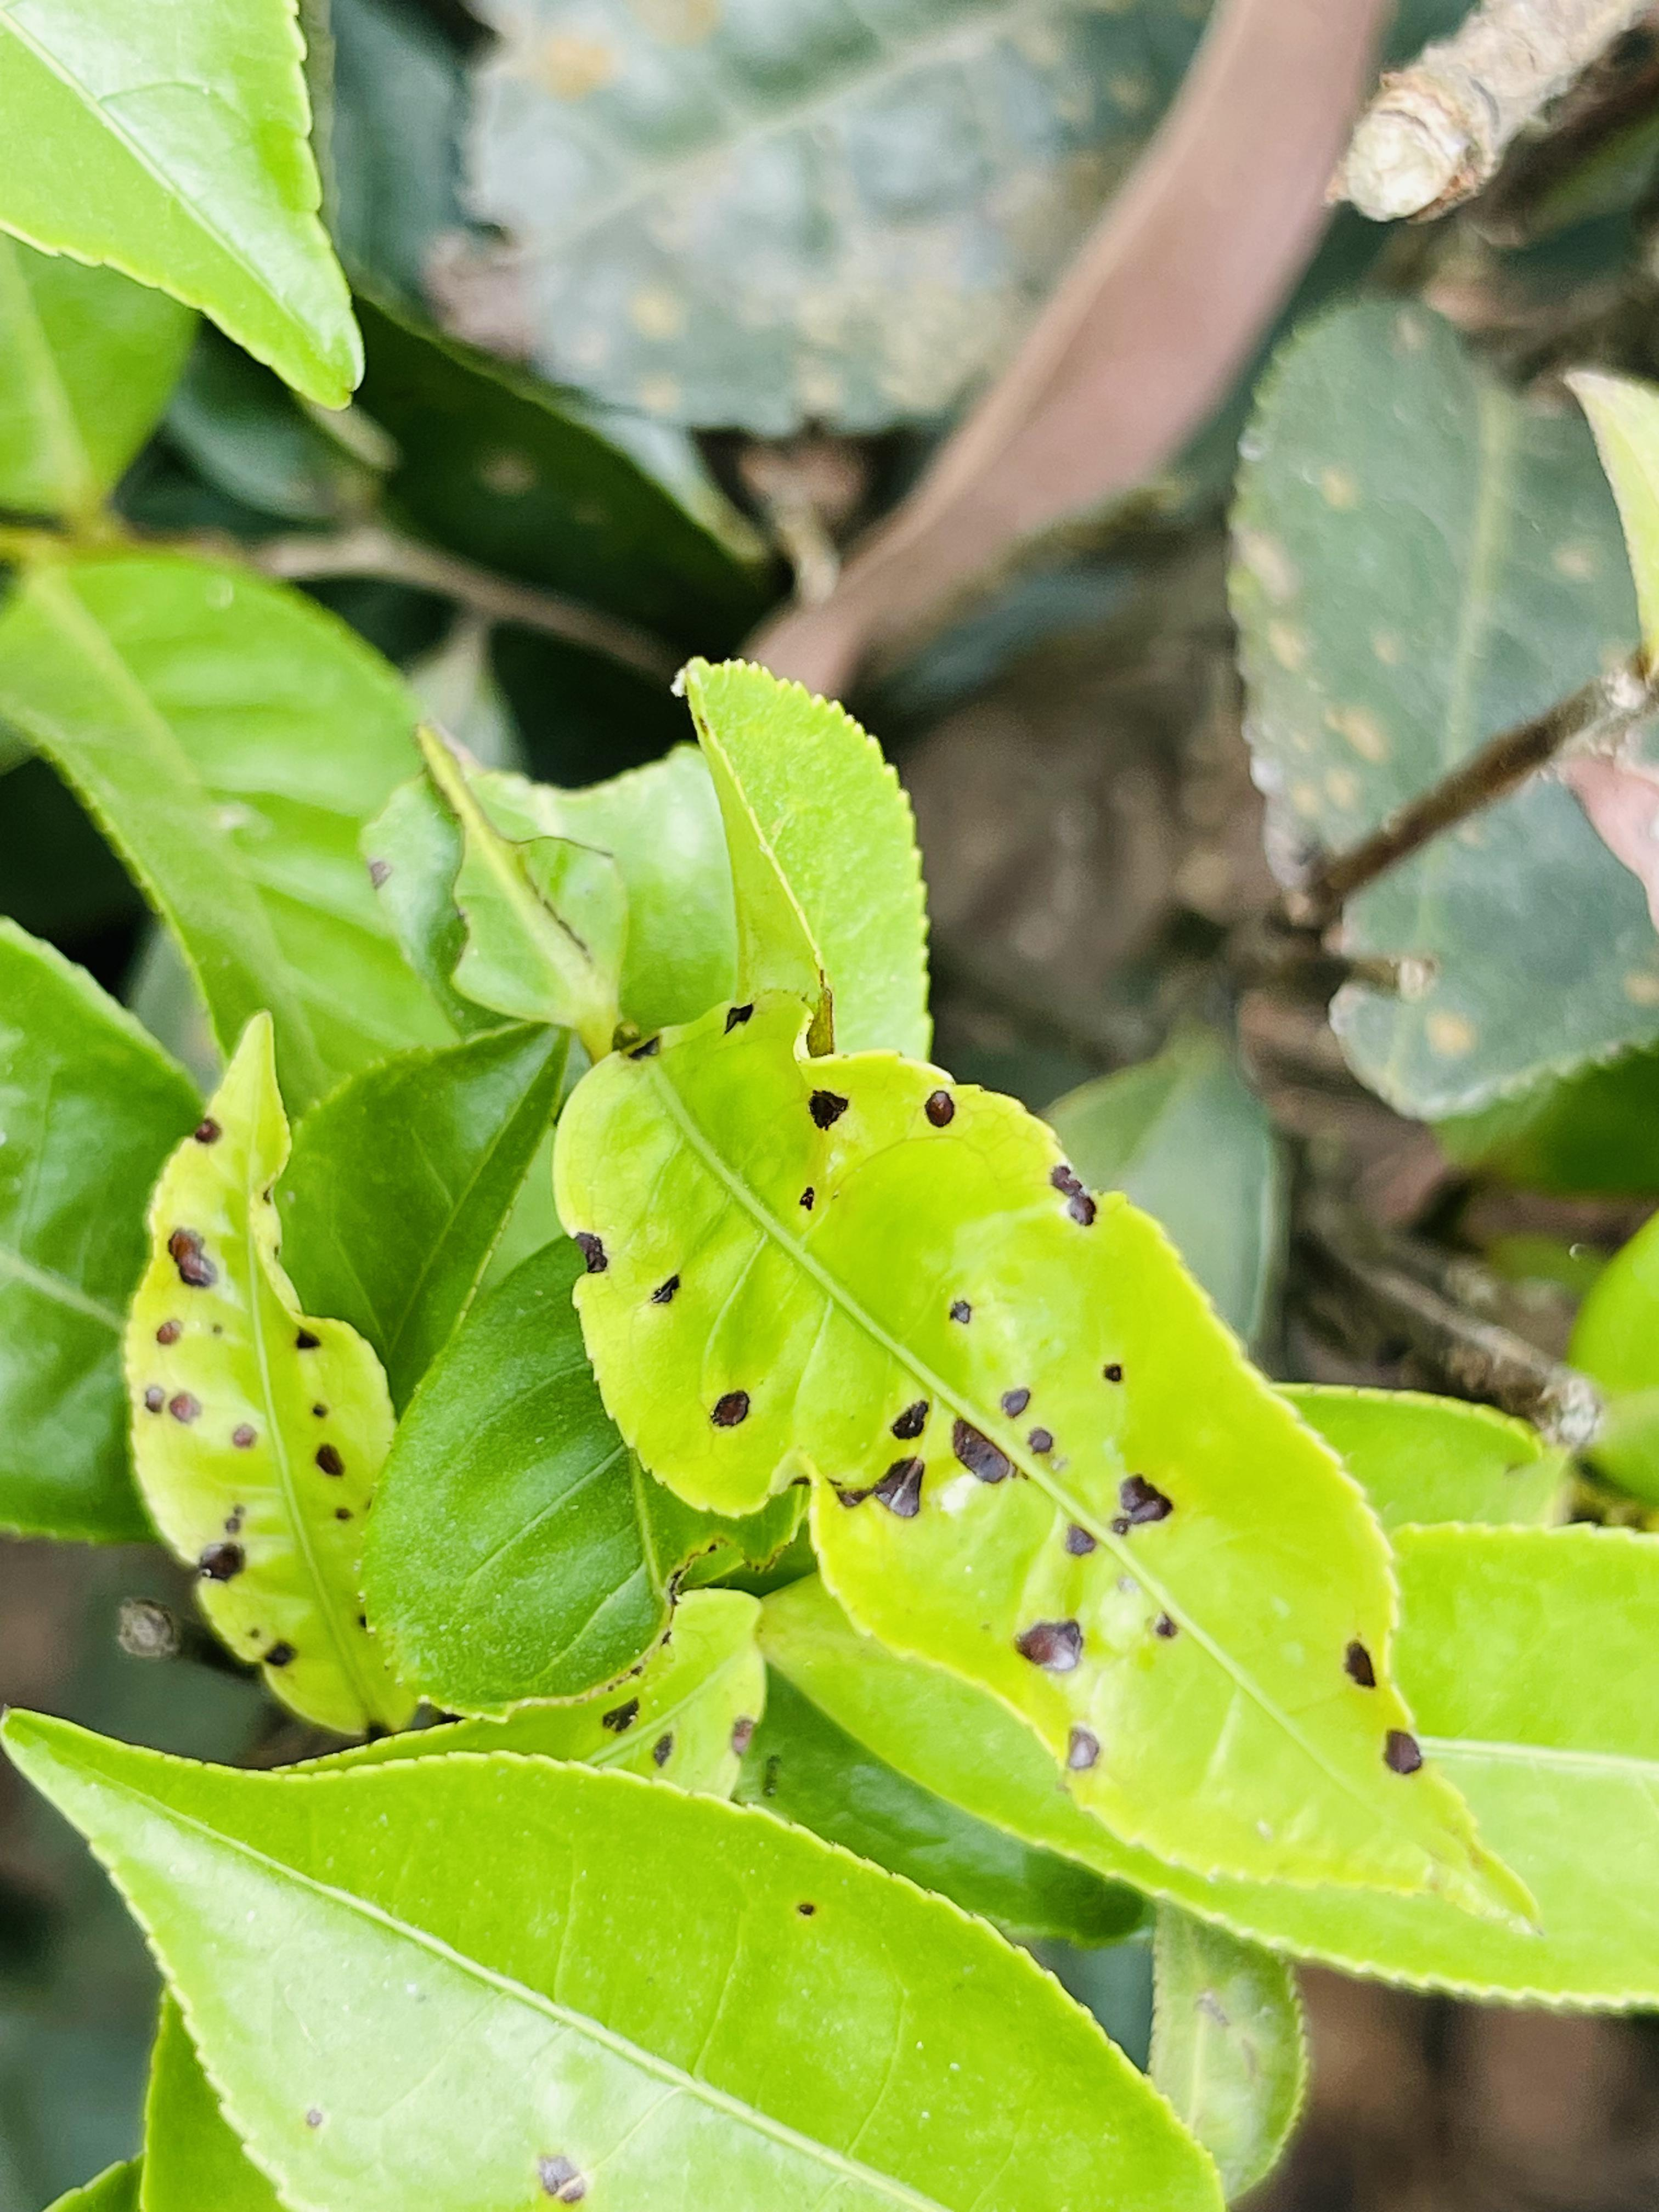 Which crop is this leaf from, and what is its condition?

tea, helopeltis
